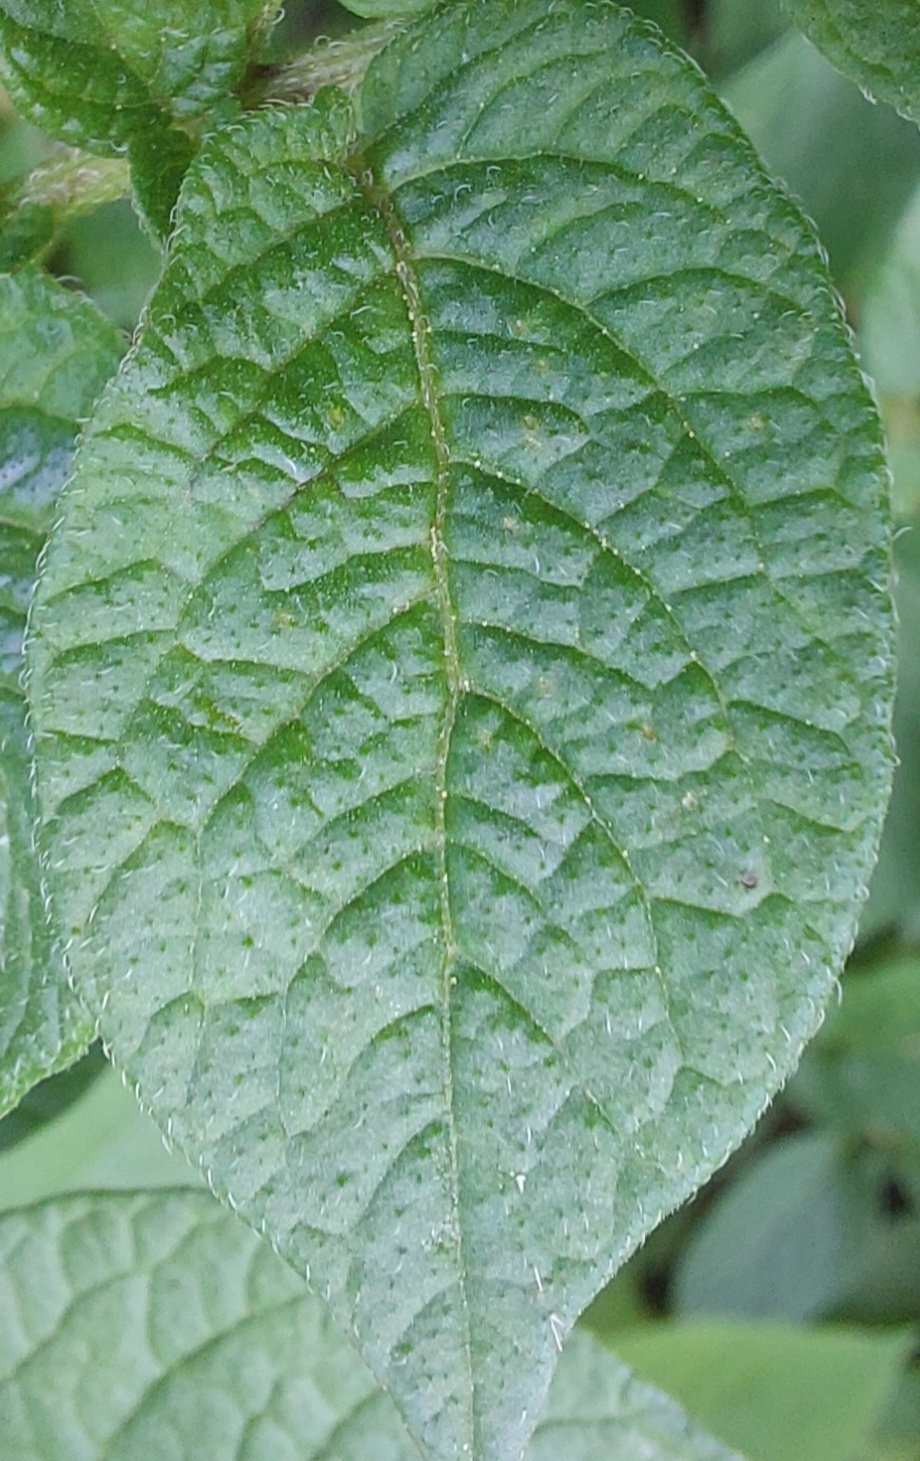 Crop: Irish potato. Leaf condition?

healthy
